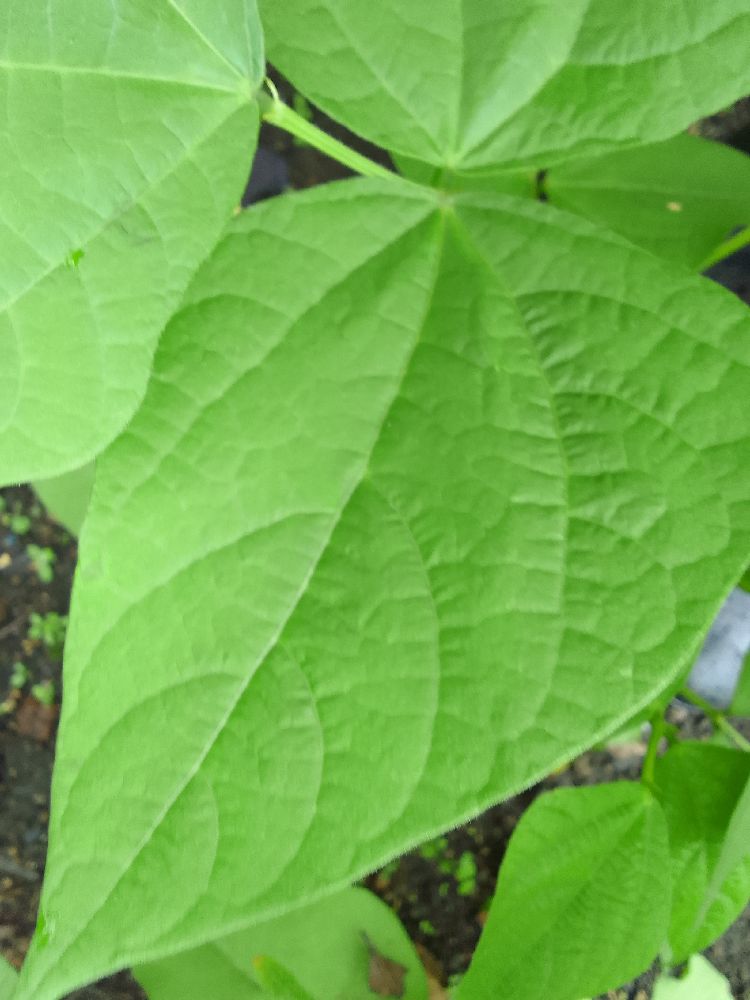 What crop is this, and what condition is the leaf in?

common bean, healthy
